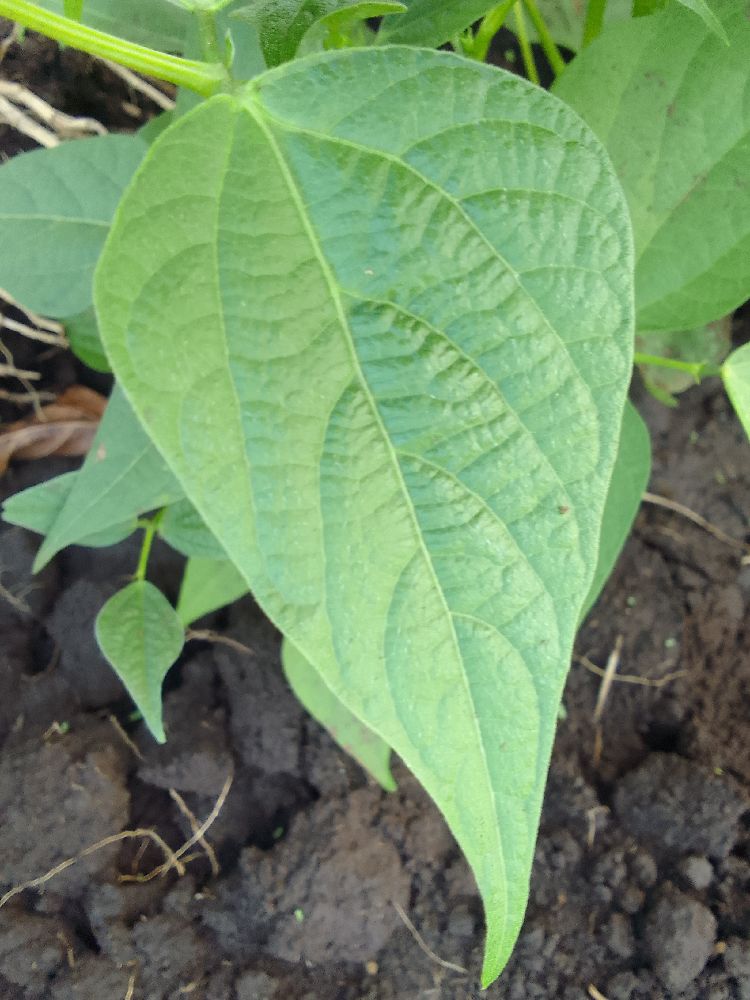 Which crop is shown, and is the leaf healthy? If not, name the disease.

common bean, healthy
